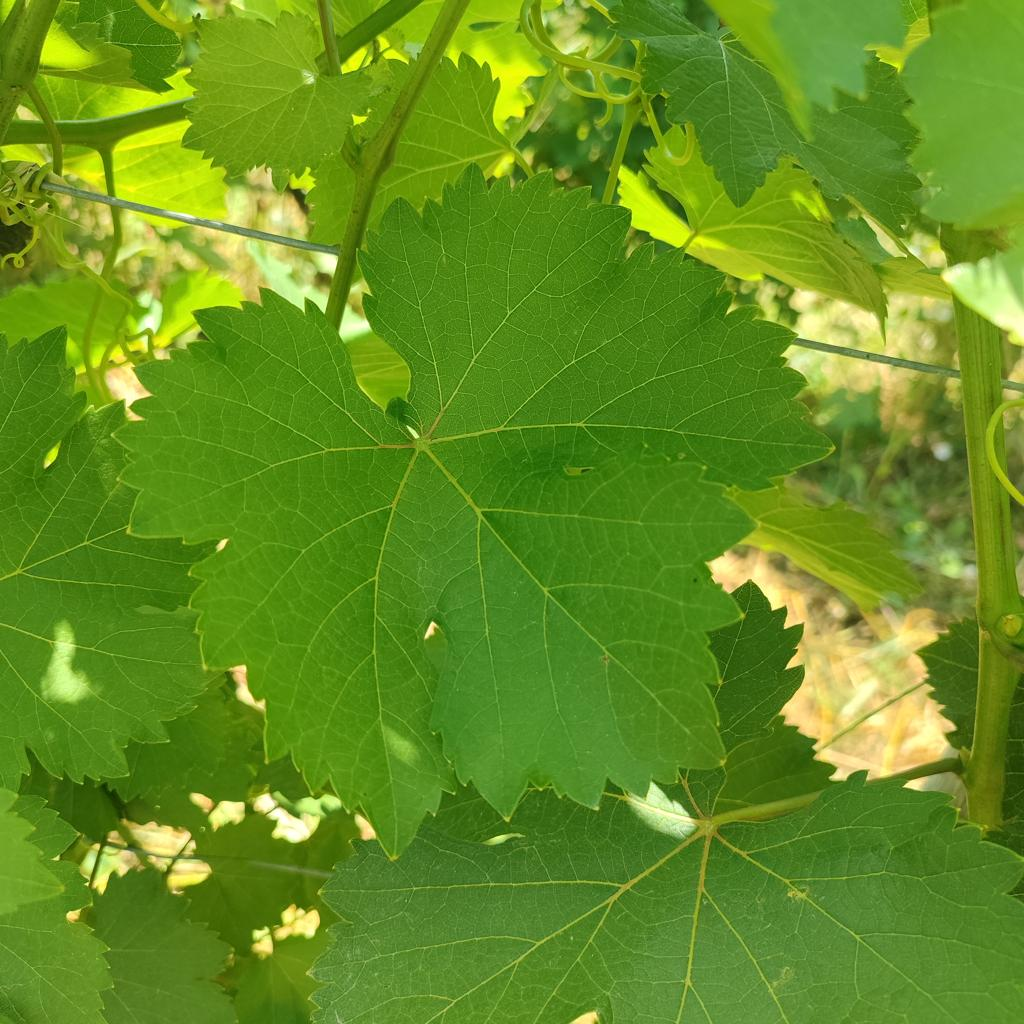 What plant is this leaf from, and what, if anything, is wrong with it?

grapevine, healthy
